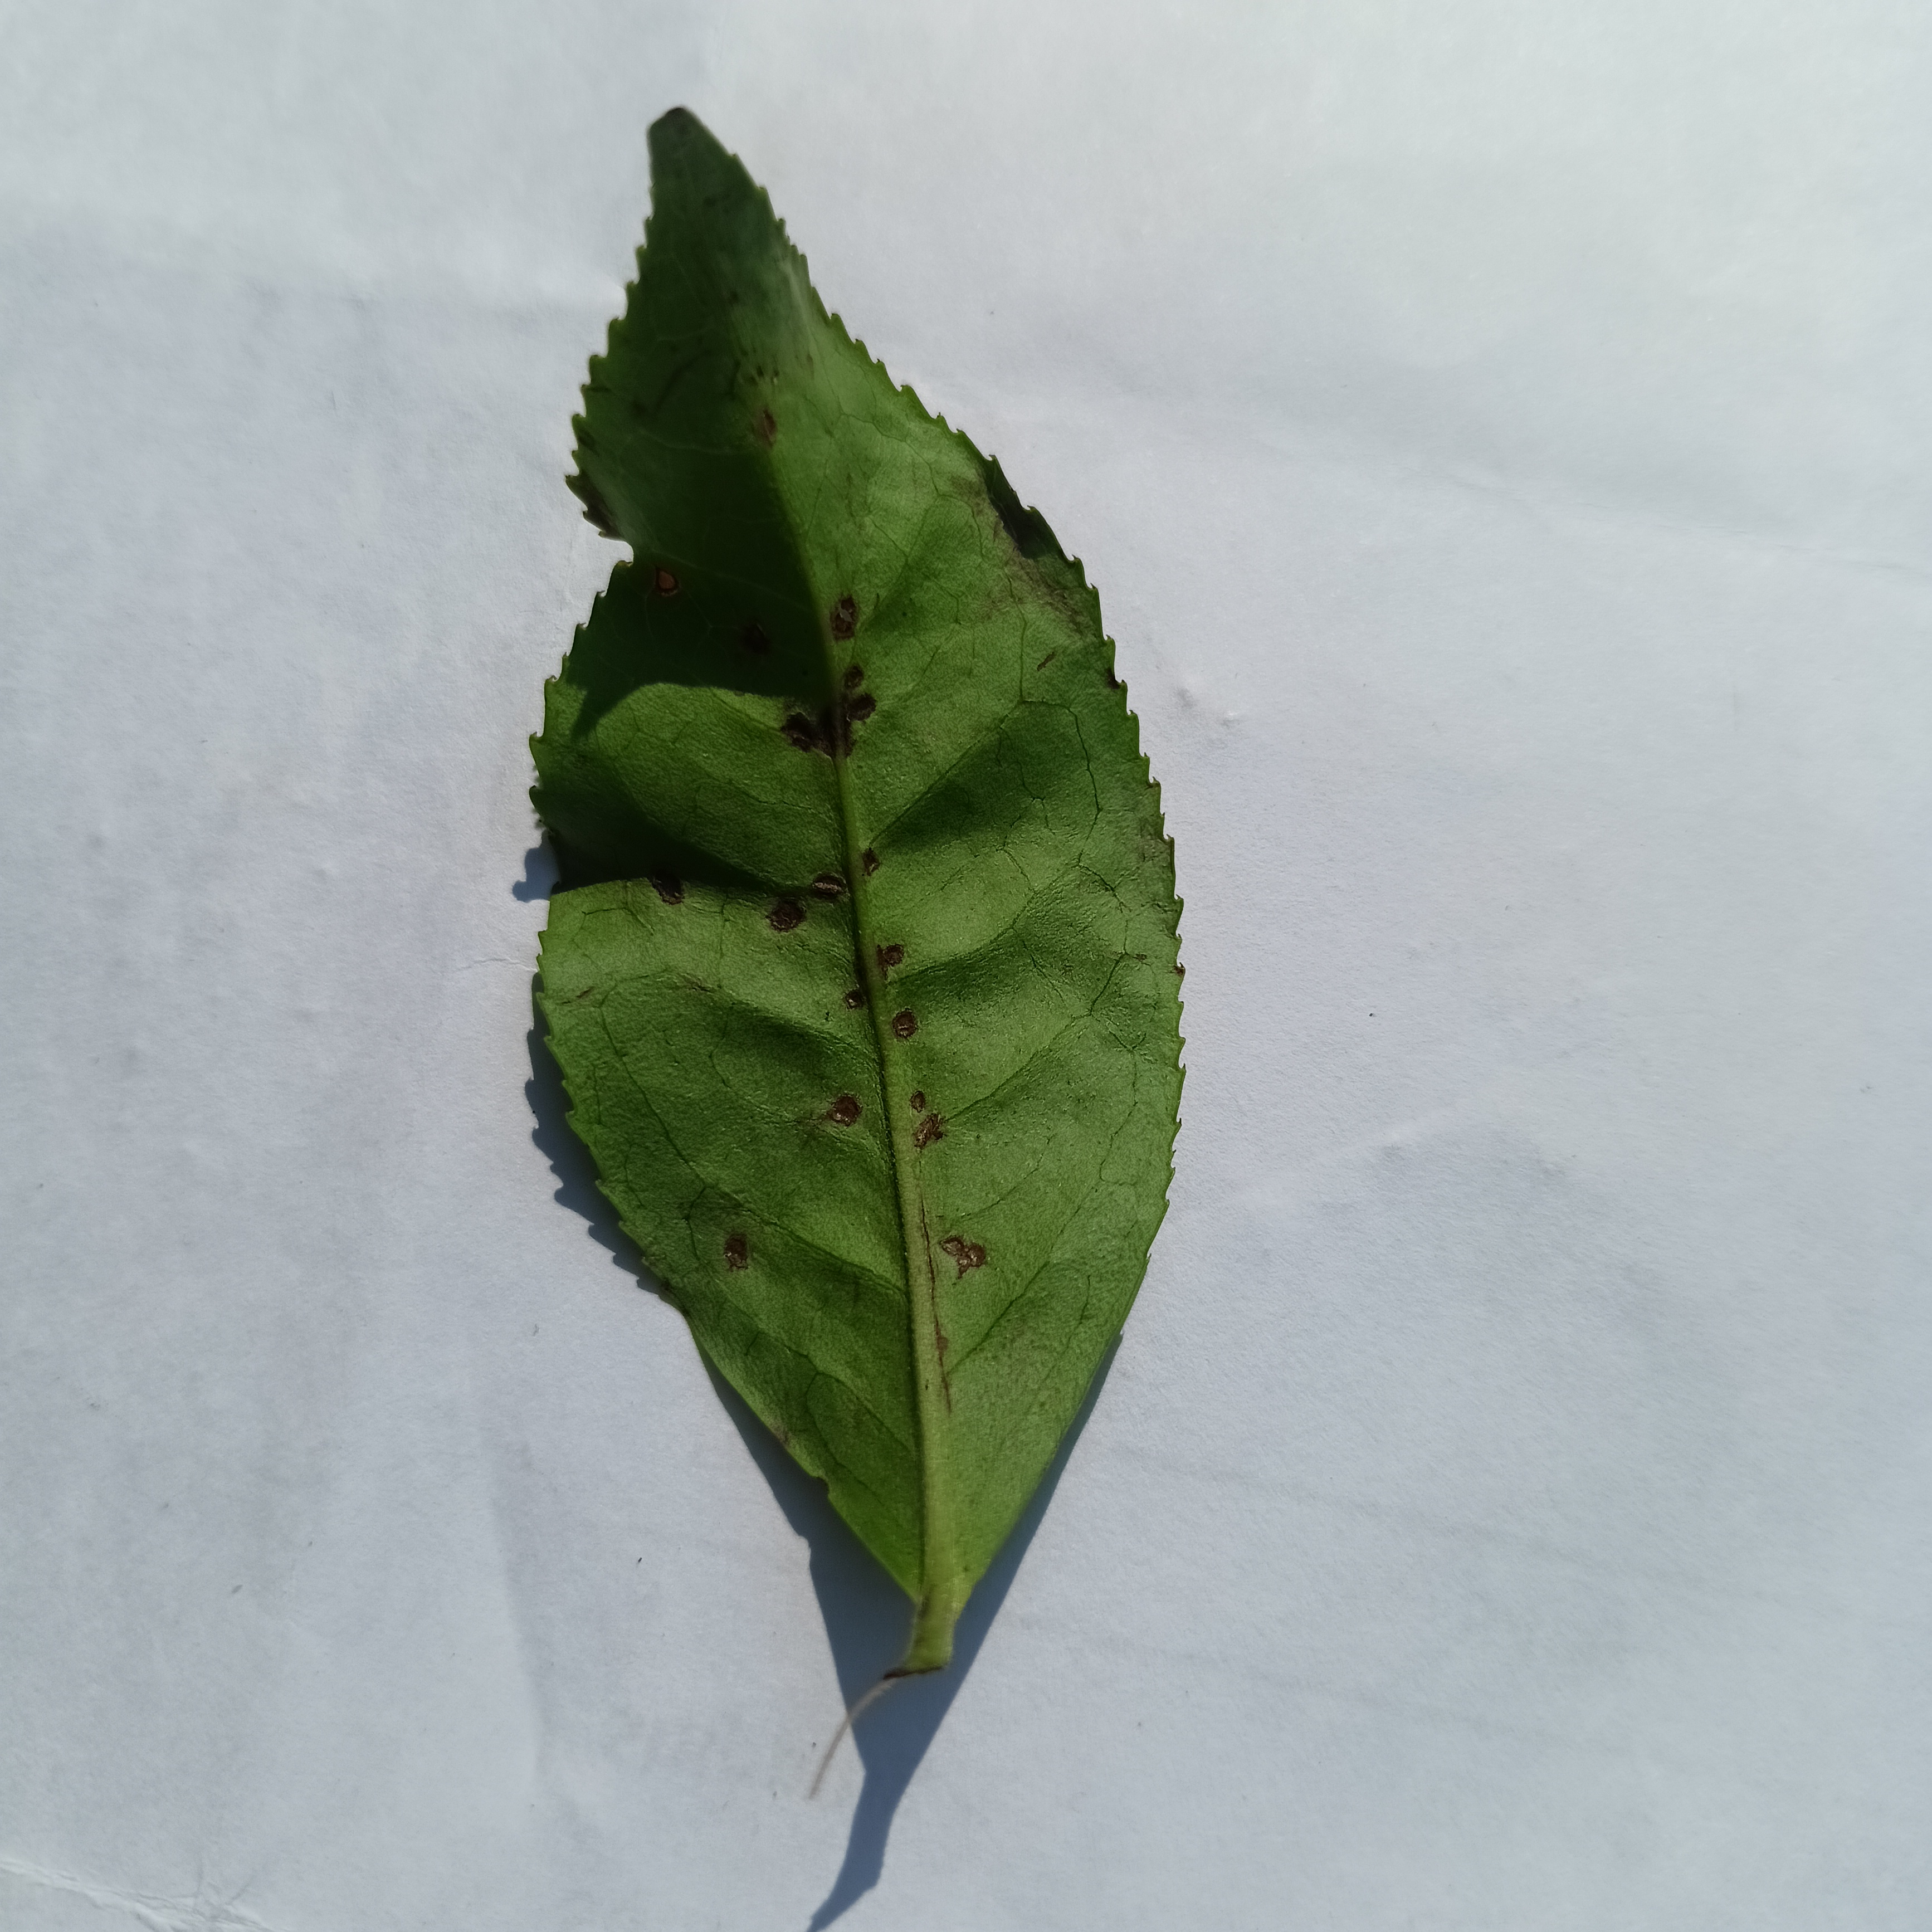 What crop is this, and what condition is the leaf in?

tea, helopeltis
